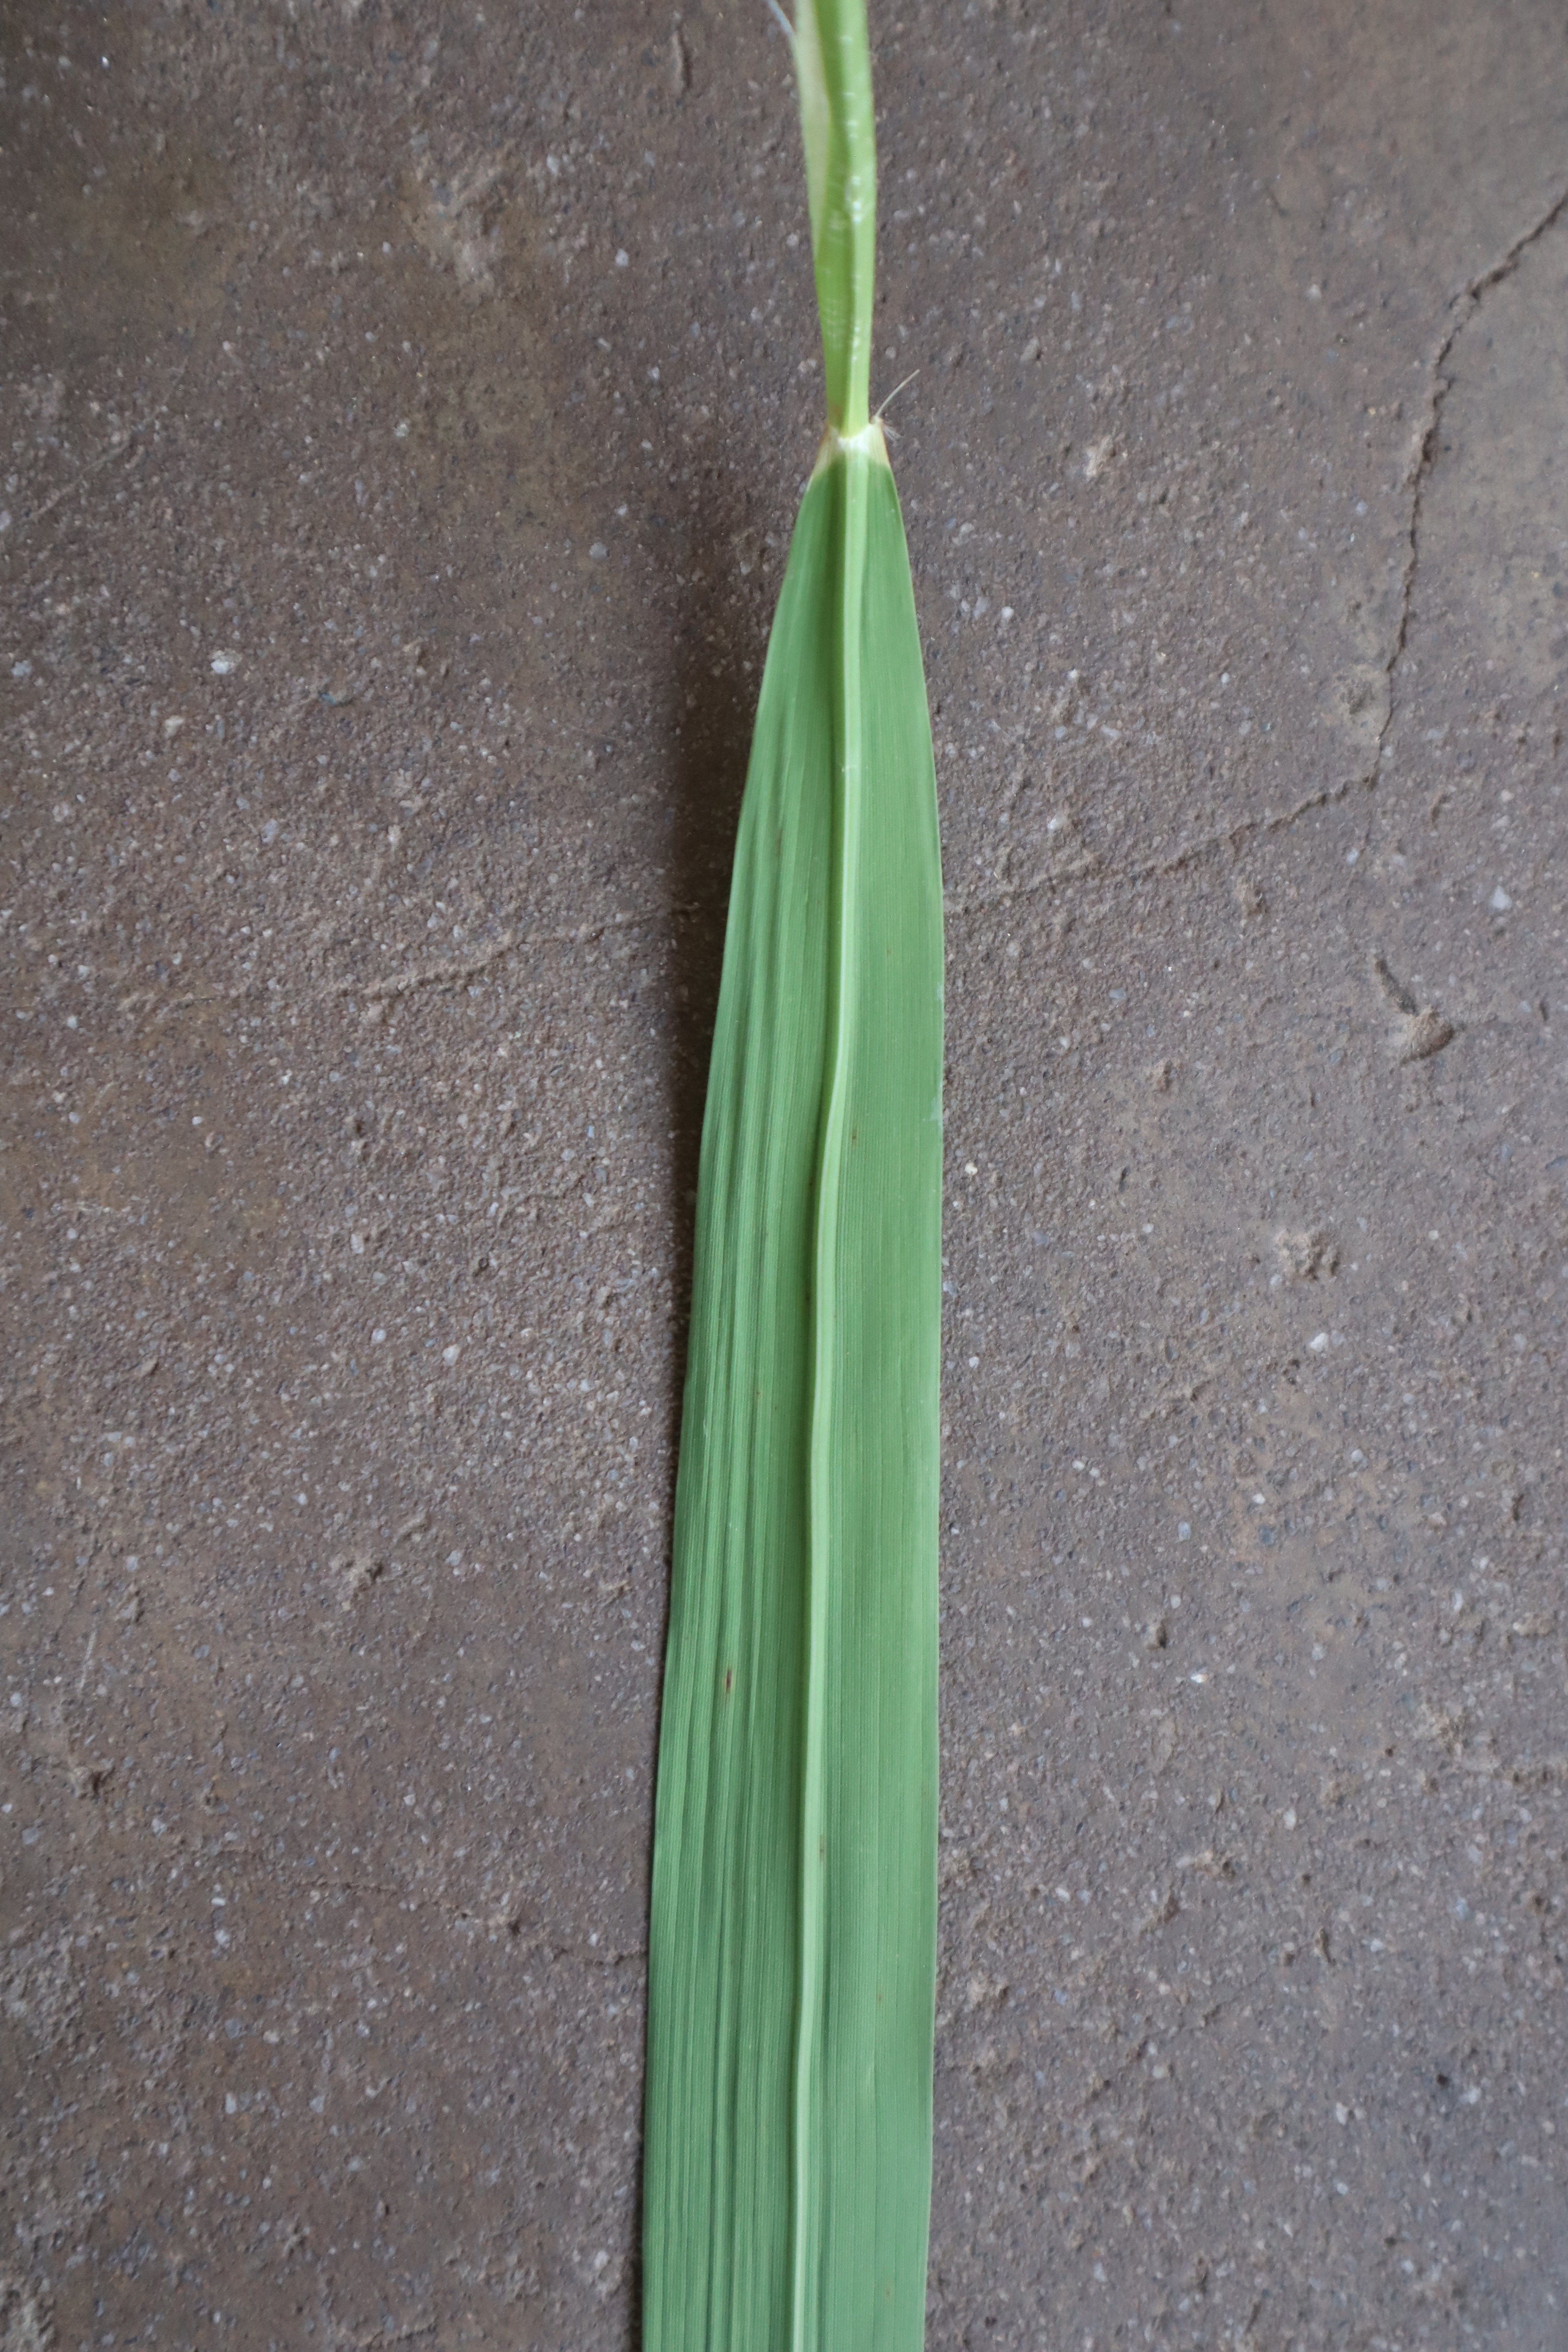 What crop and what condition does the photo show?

rice, healthy leaves
